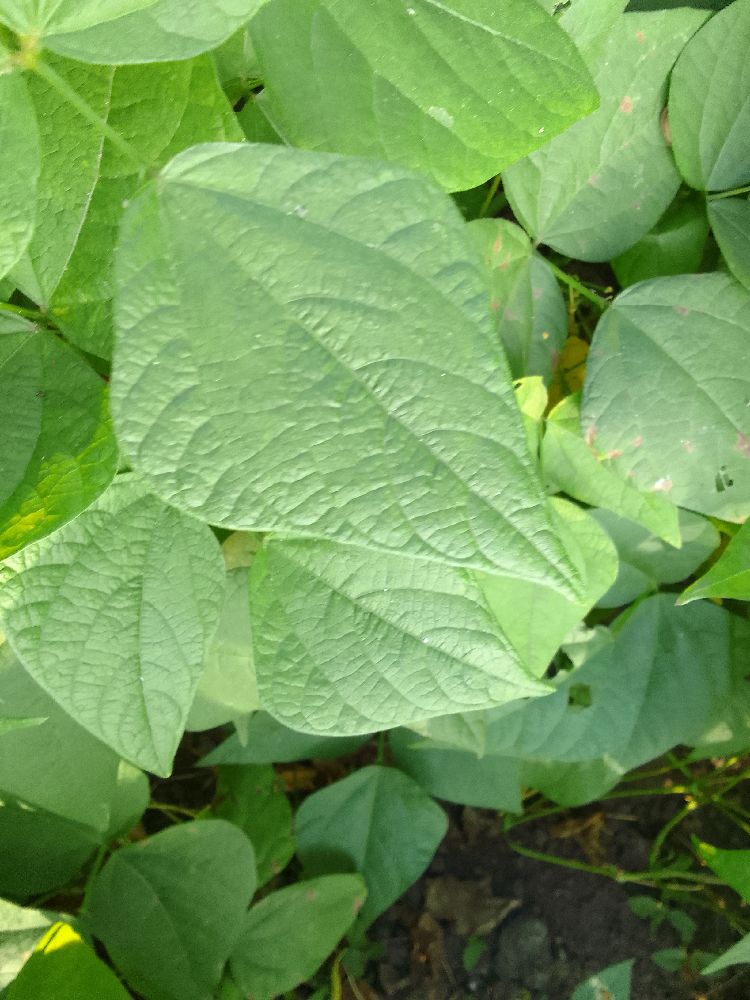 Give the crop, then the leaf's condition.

common bean, healthy
